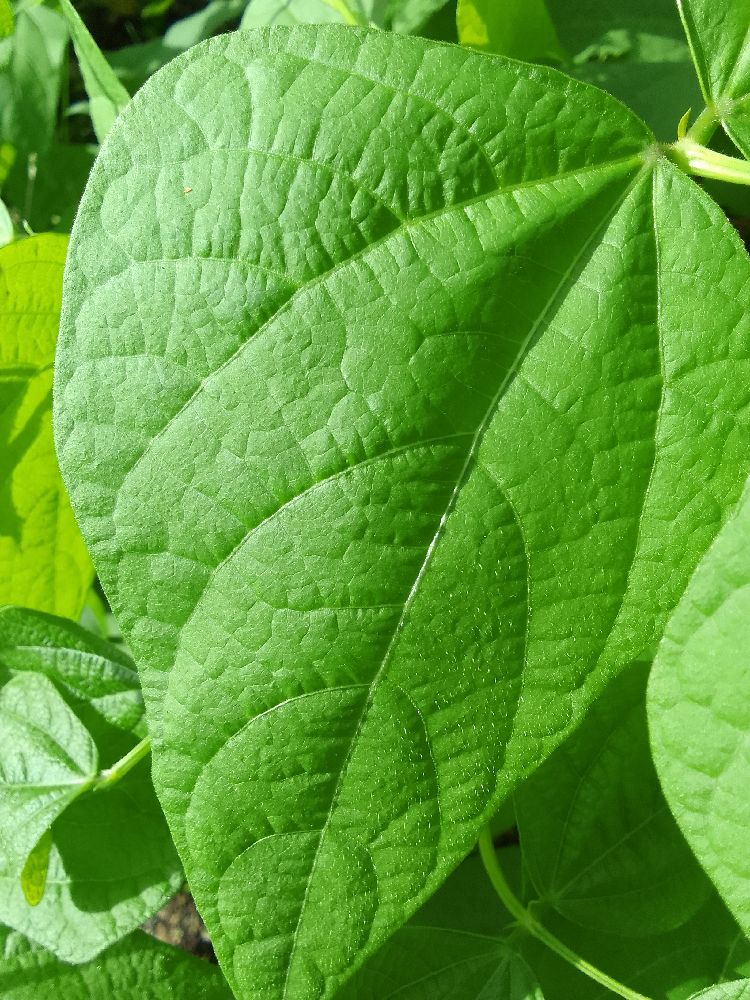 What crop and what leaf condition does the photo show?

common bean, healthy
